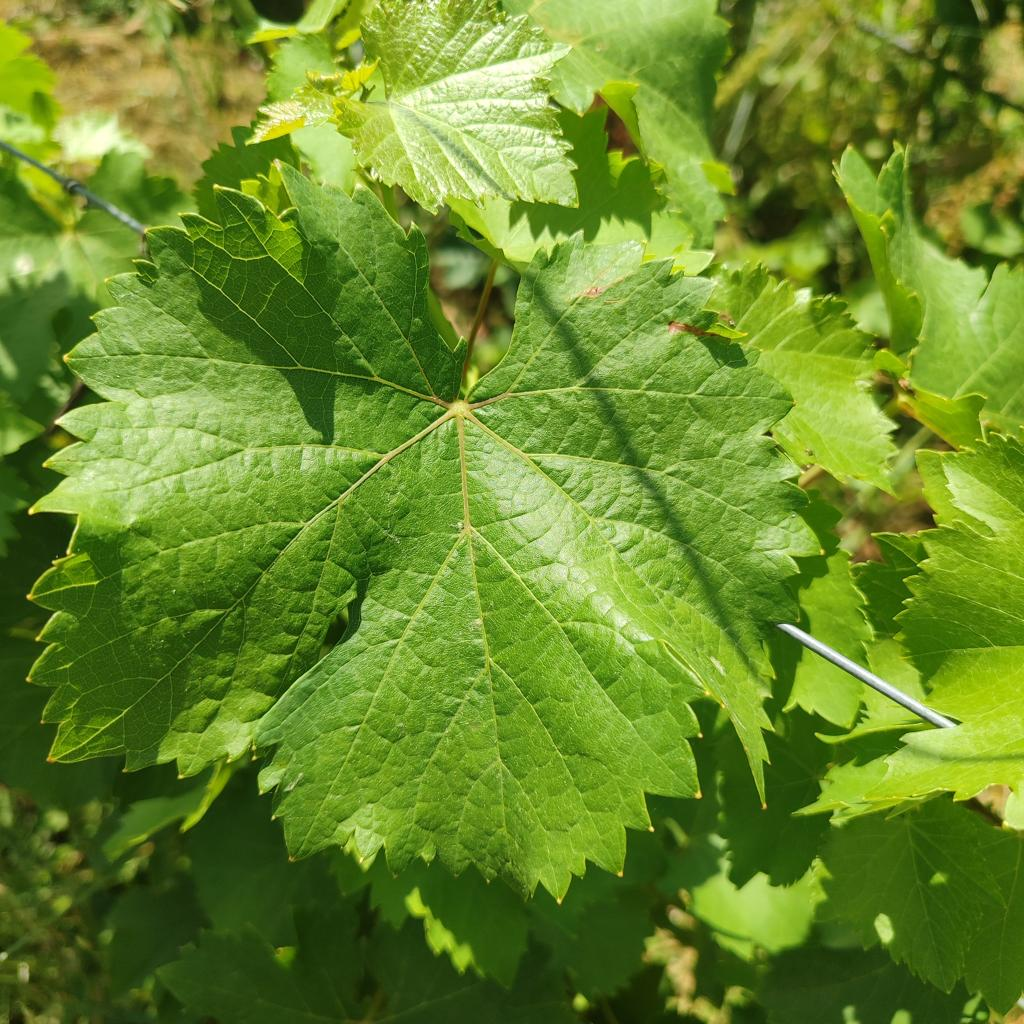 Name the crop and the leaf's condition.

grapevine, healthy
